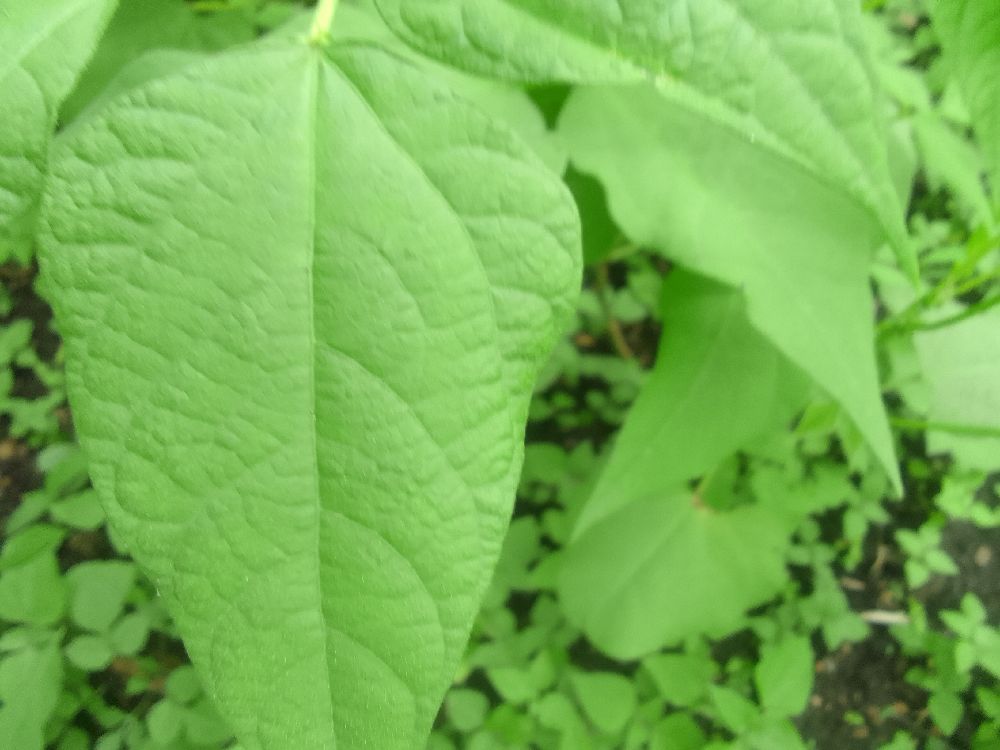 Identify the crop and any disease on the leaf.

common bean, healthy
